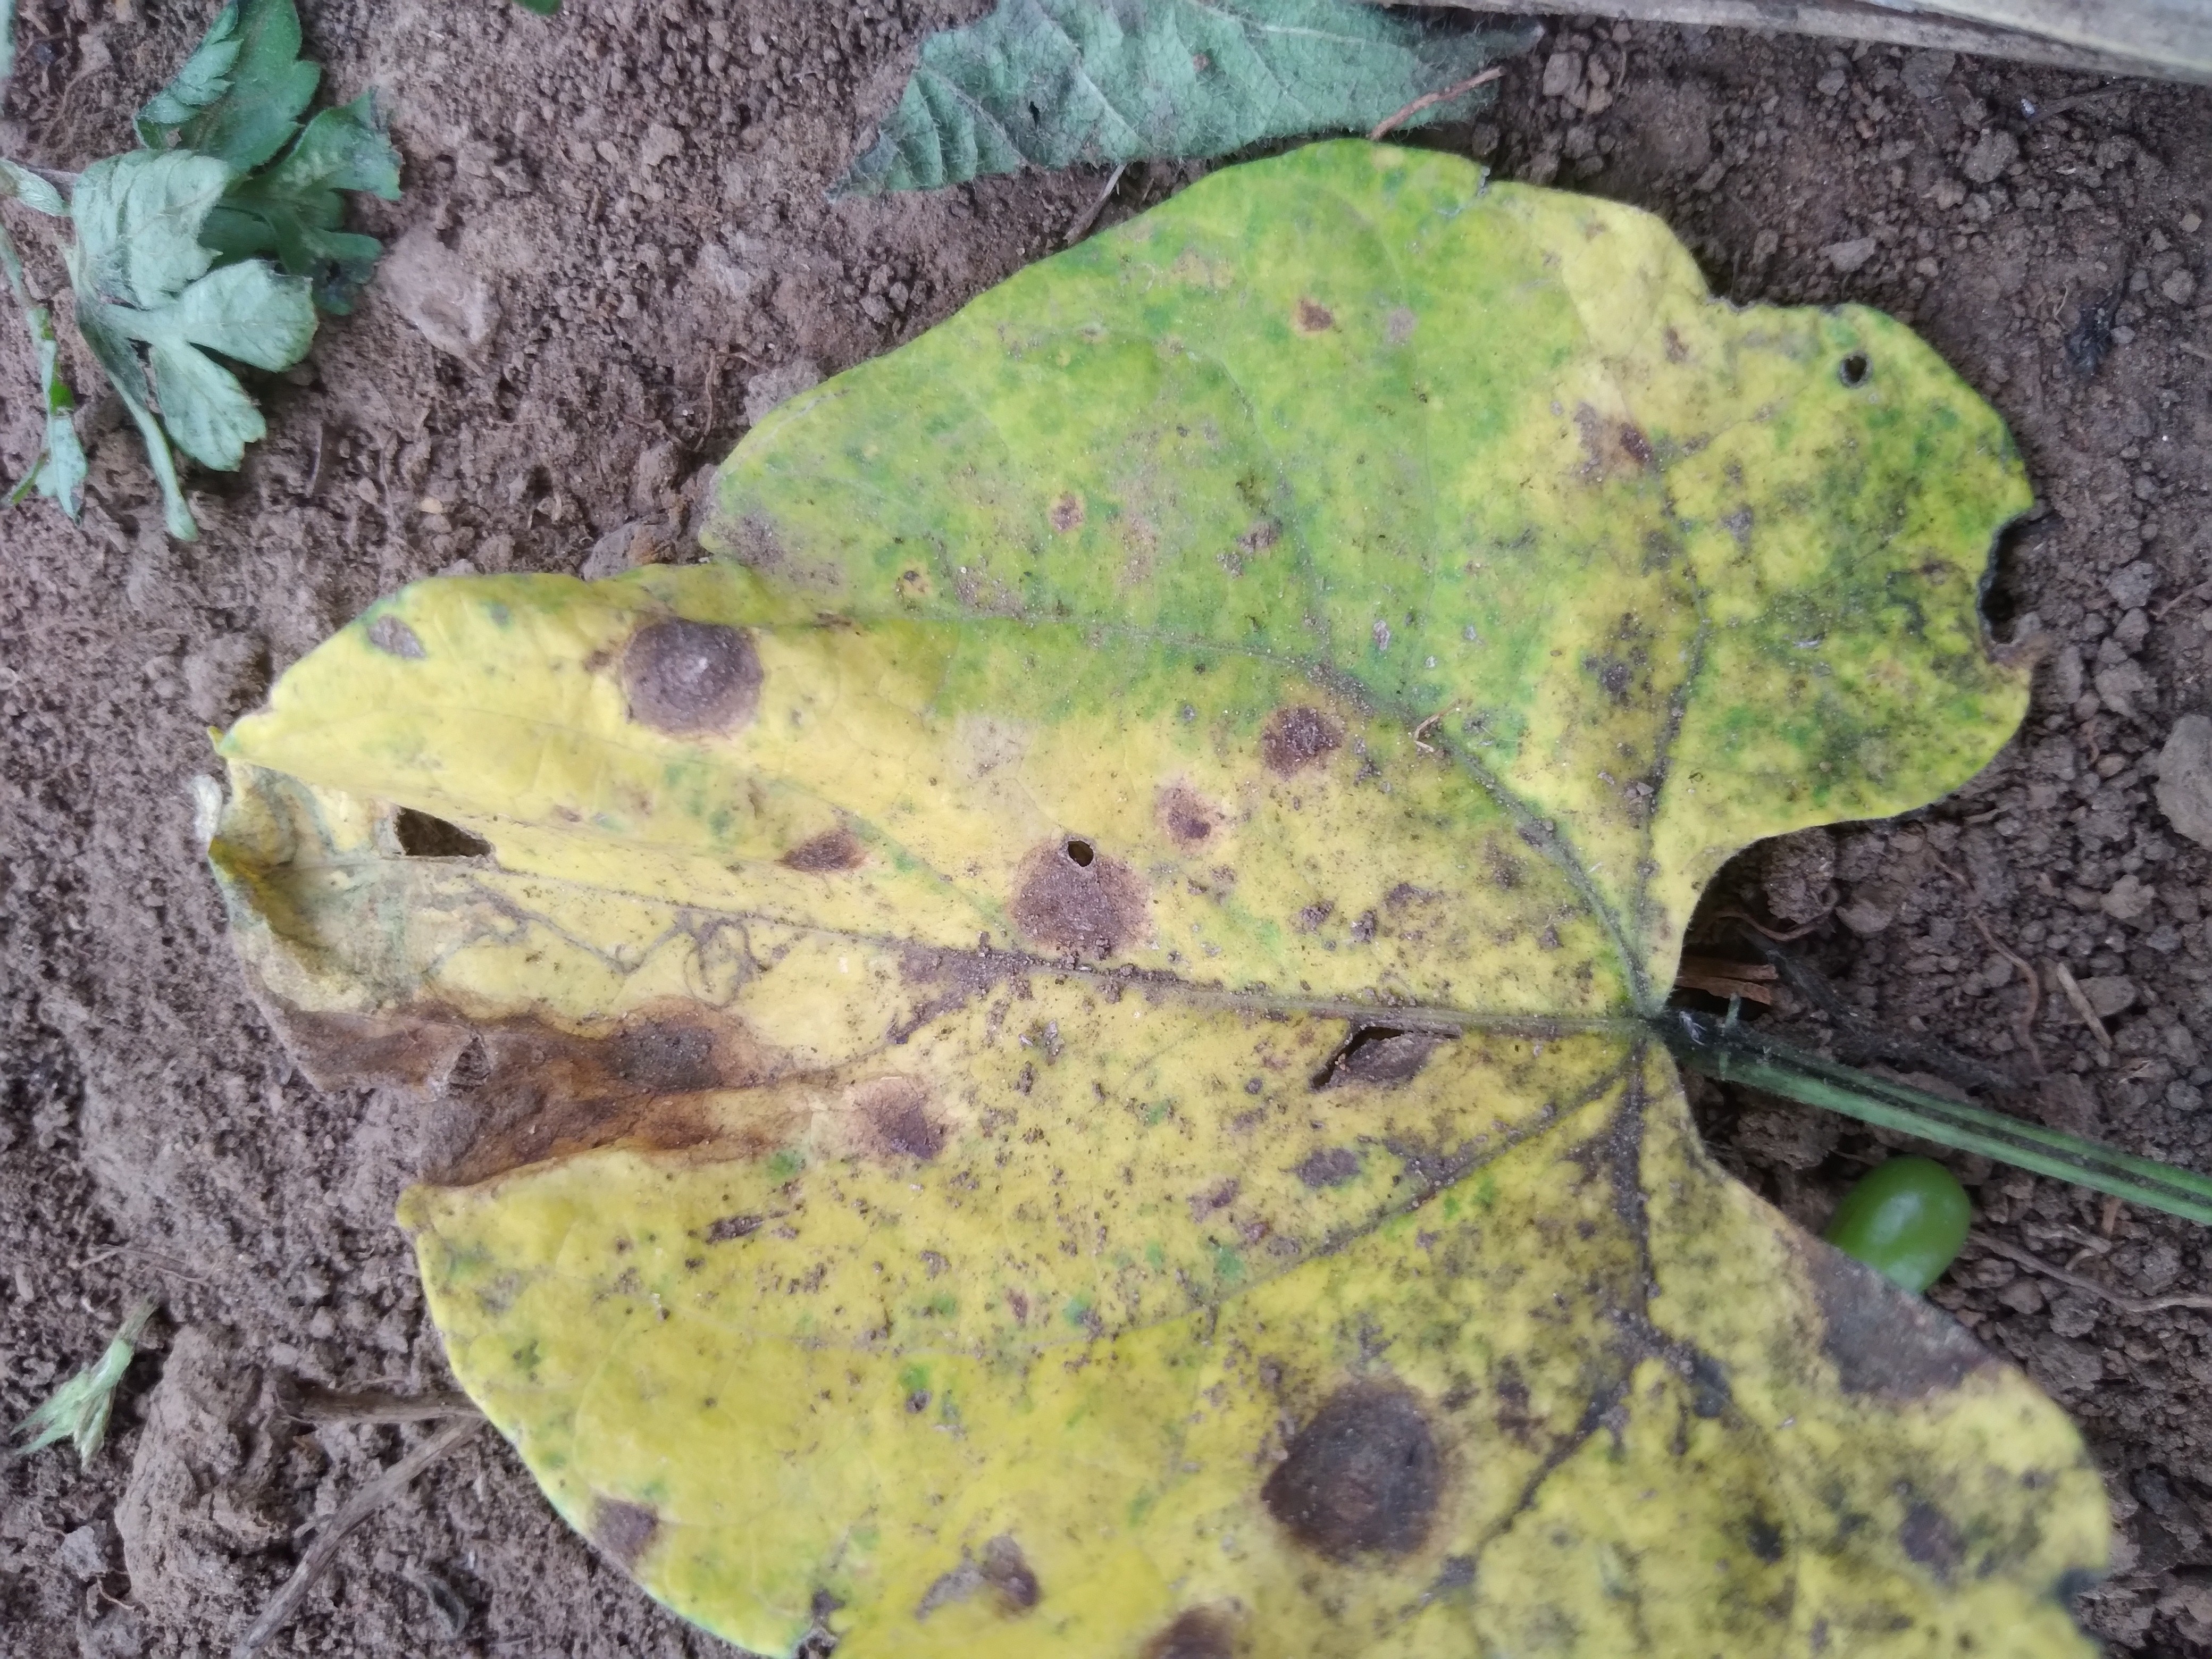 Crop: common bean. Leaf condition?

rust
